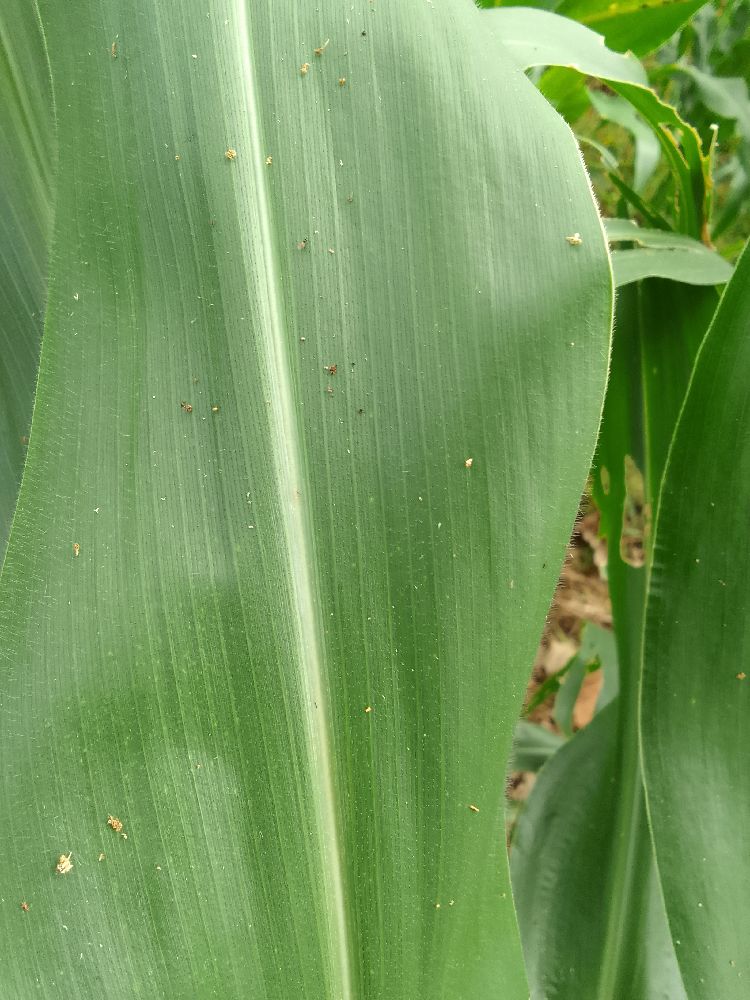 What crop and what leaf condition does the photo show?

maize, healthy
